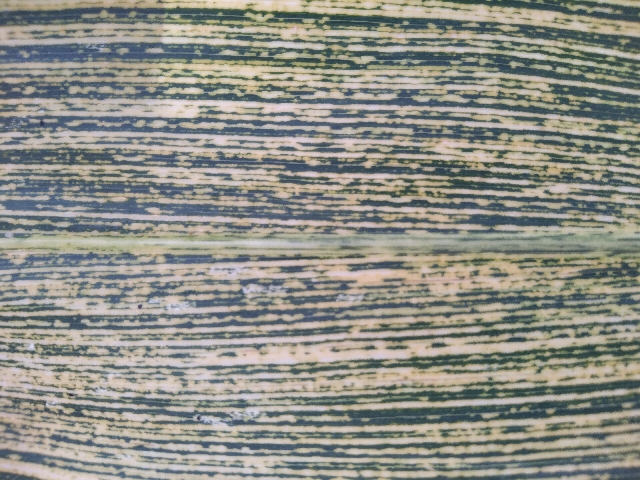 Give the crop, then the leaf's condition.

maize, maize streak virus
